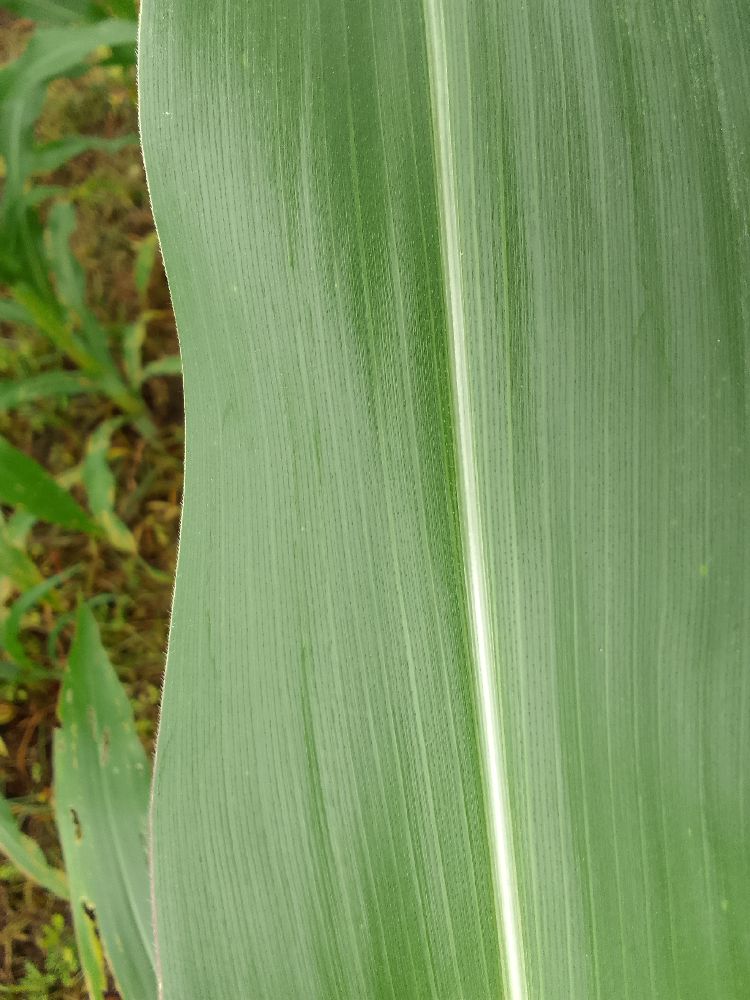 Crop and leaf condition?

maize, healthy
